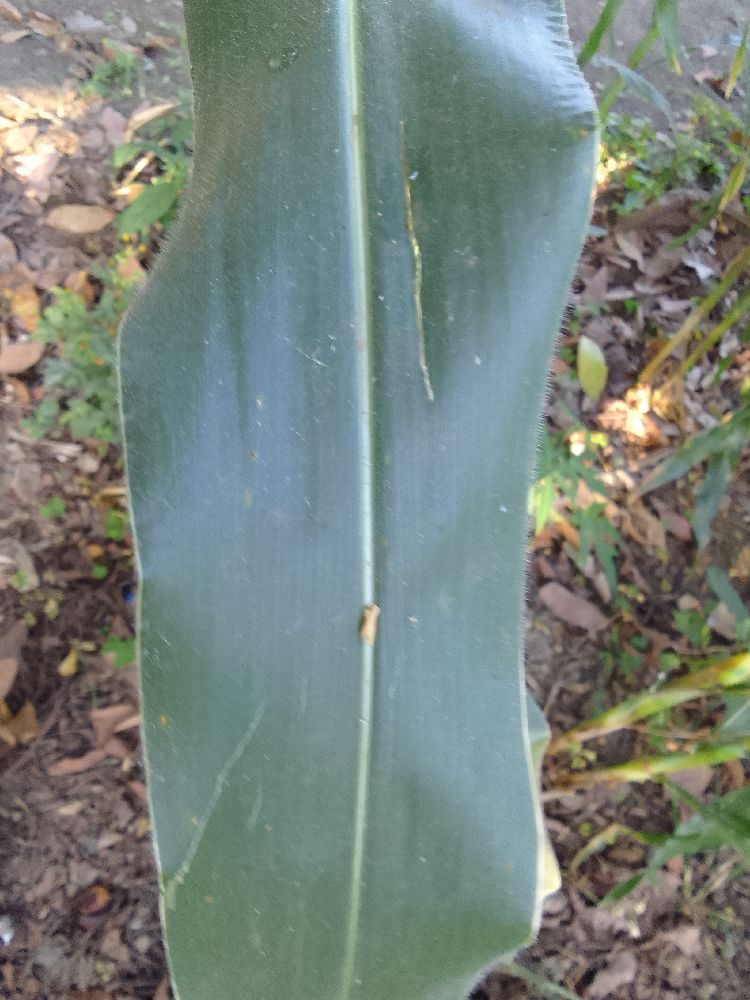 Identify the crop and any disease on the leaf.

maize, healthy
